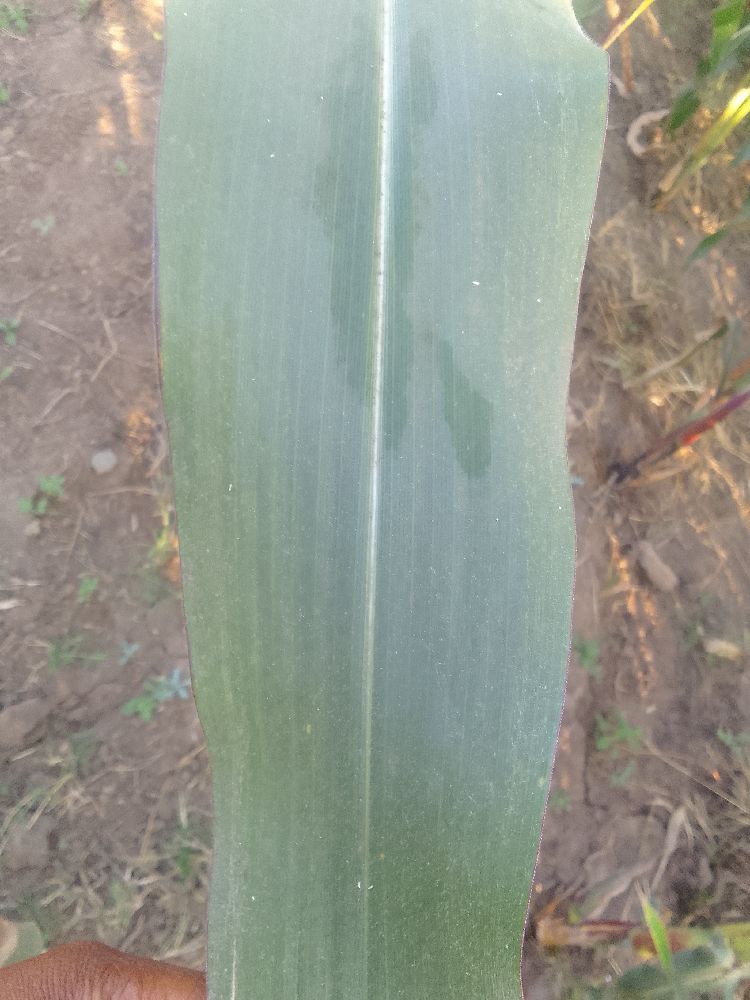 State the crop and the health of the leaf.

maize, healthy
